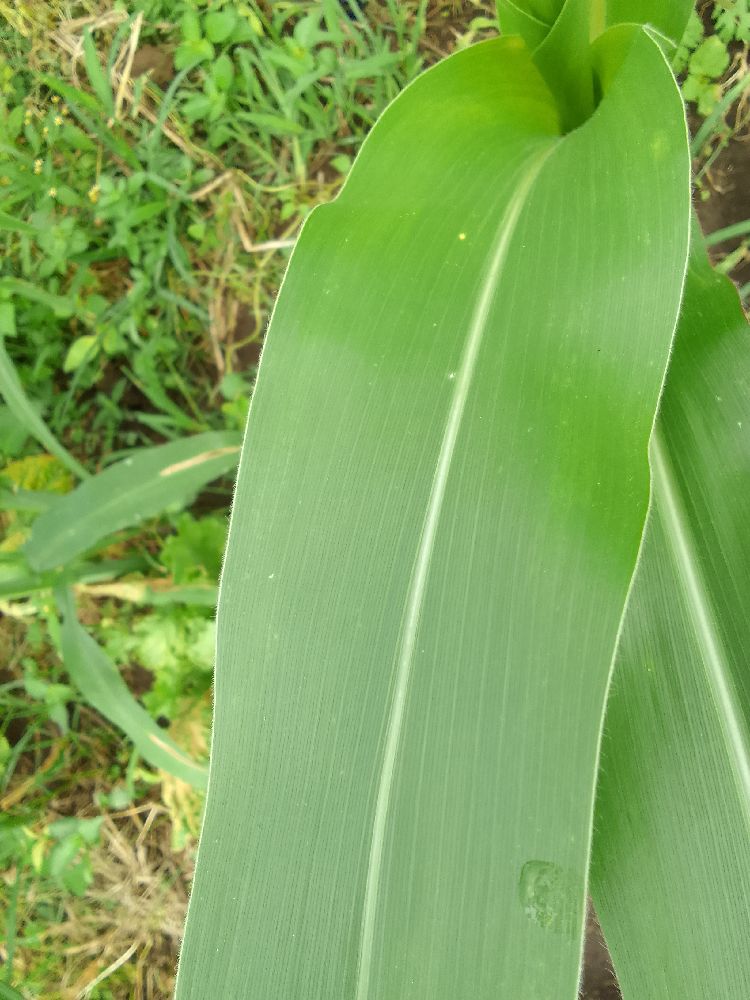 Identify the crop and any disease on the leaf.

maize, healthy
